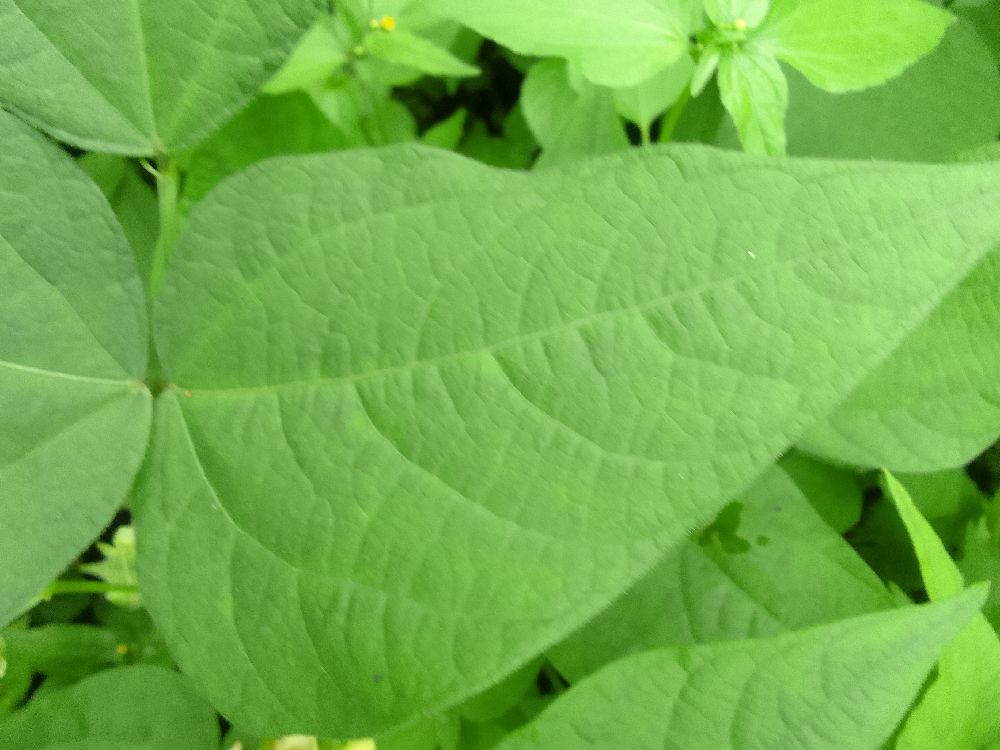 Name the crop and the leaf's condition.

common bean, healthy
